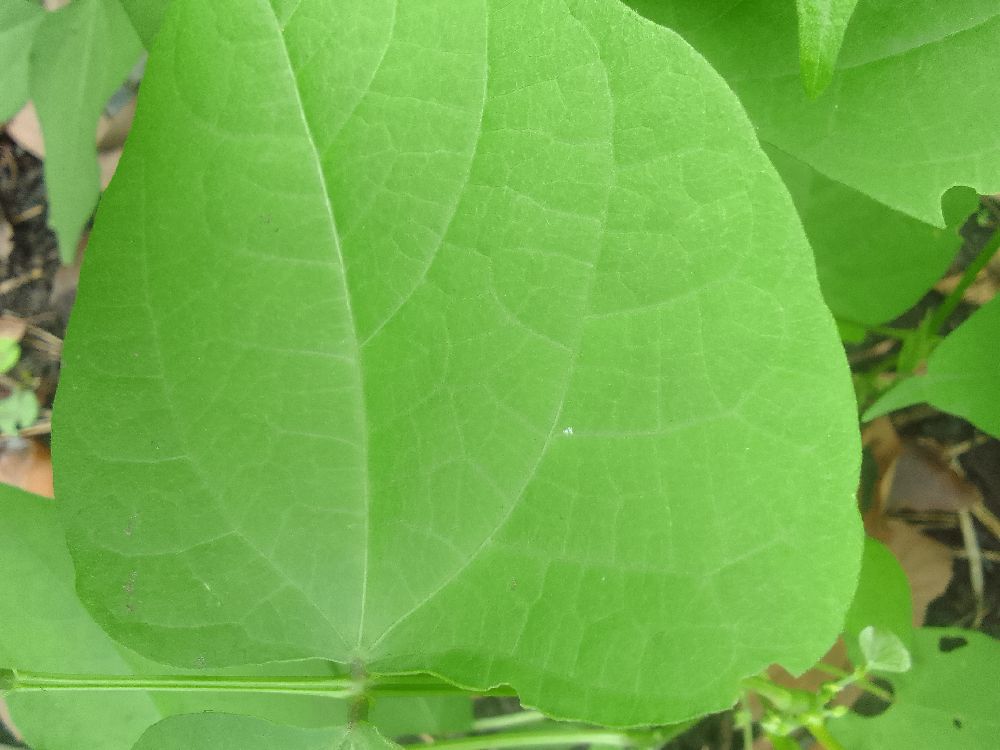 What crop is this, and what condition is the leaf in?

common bean, healthy
